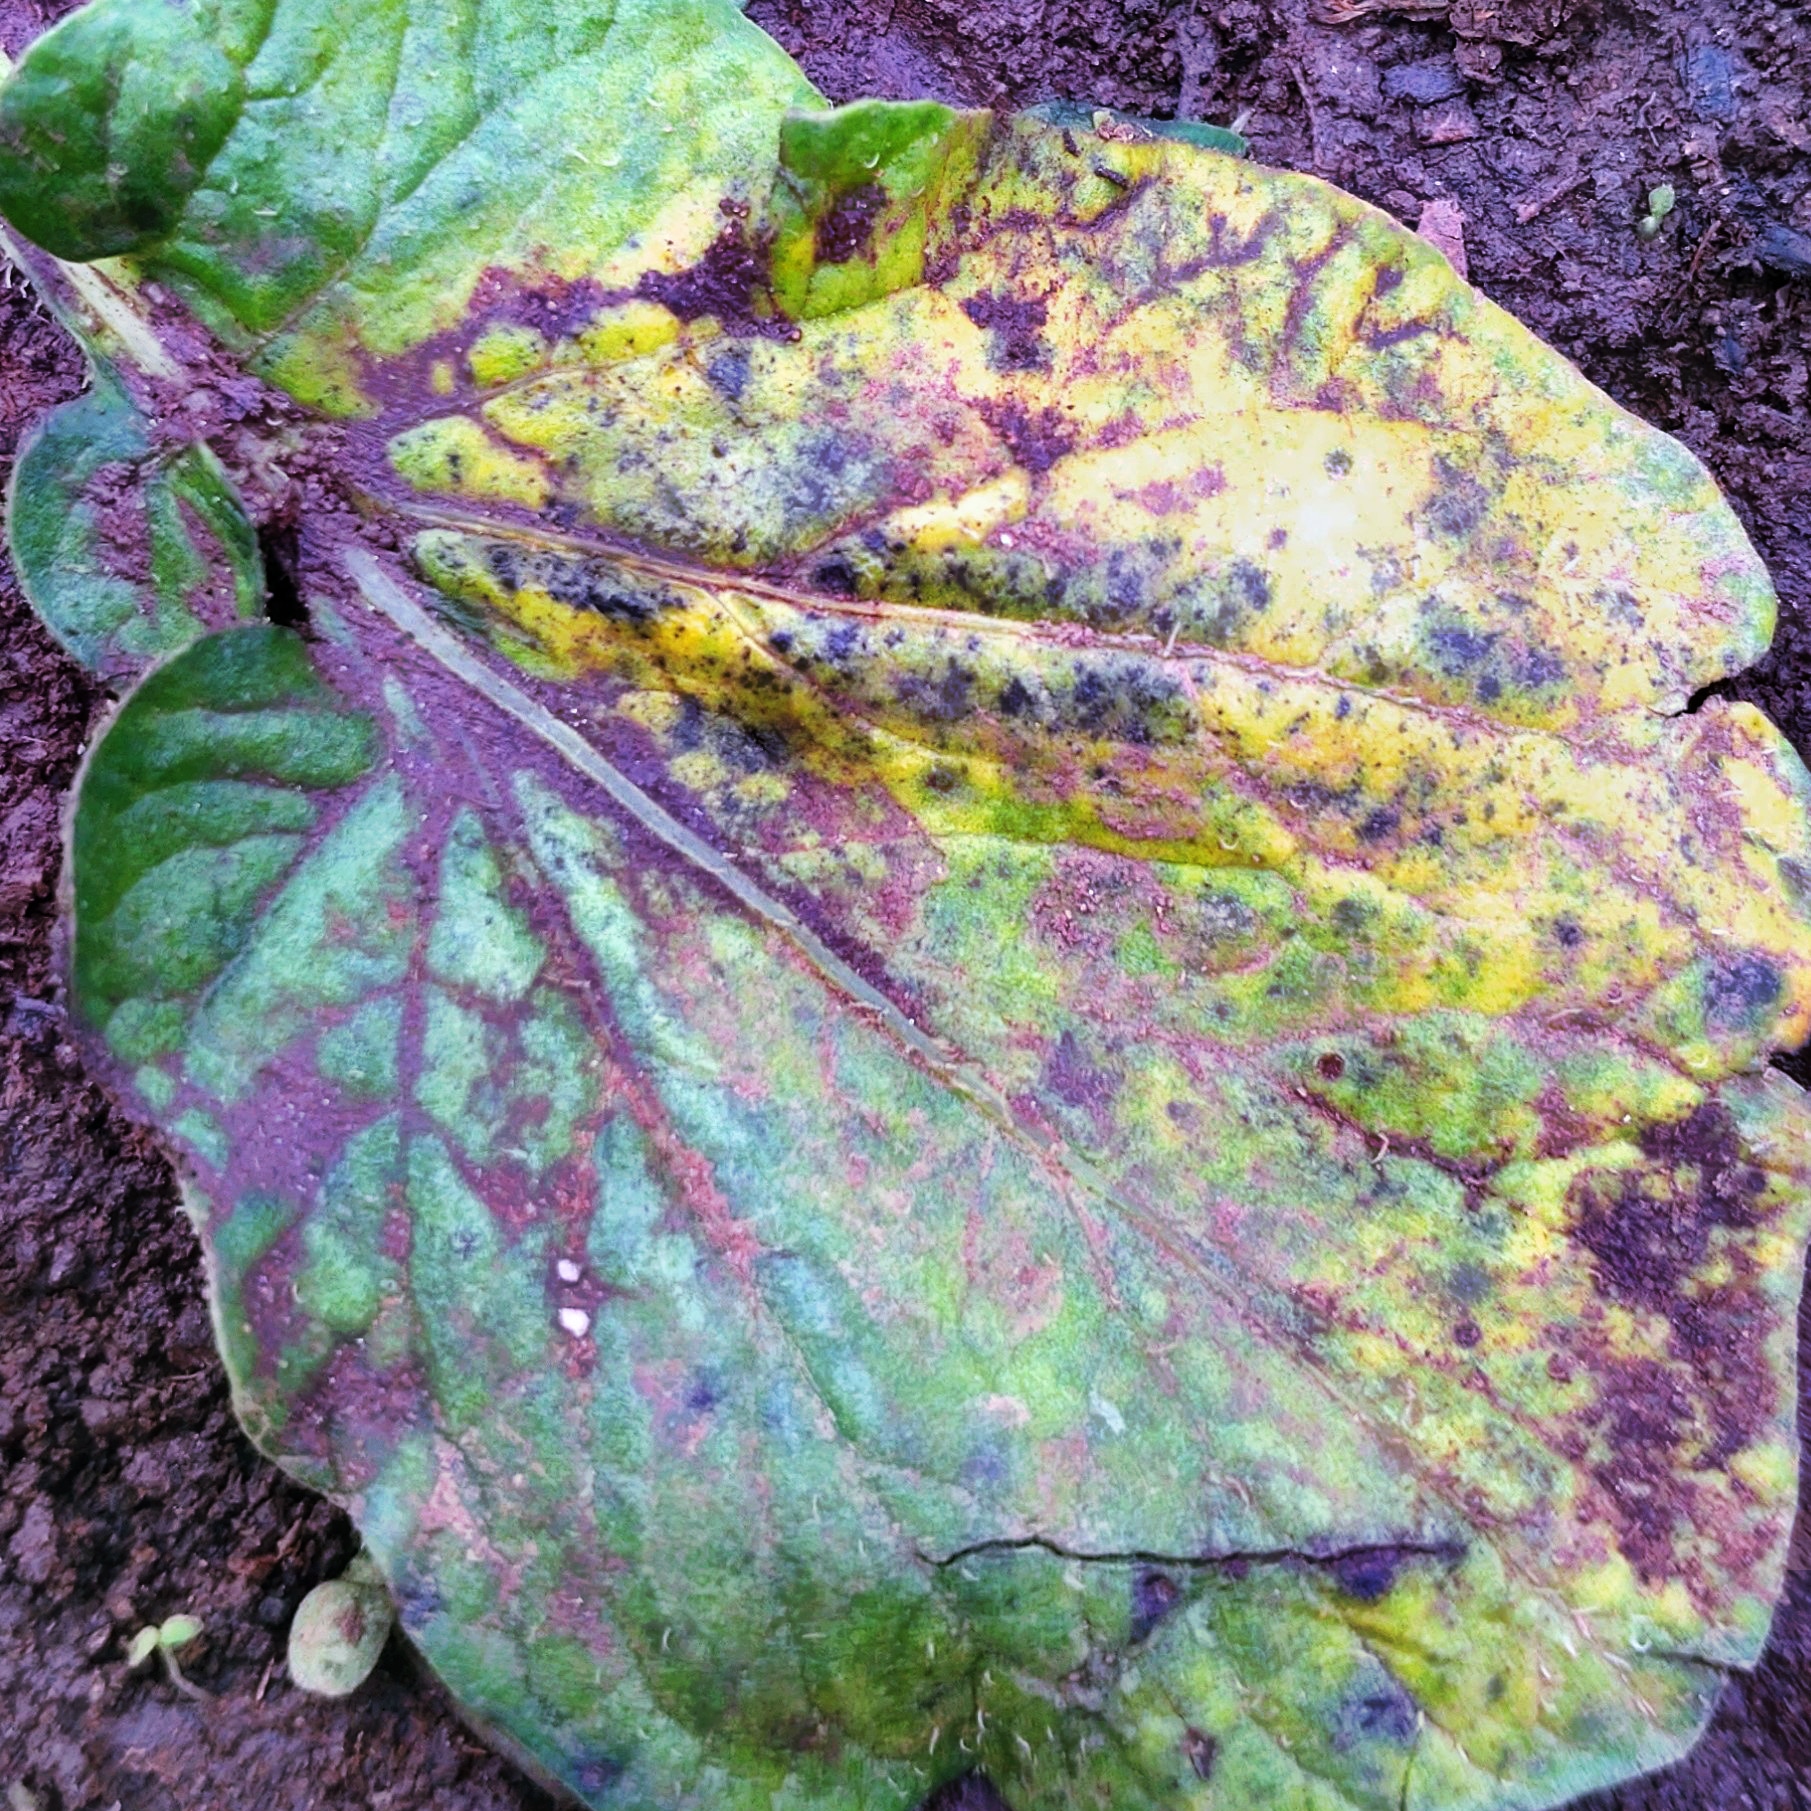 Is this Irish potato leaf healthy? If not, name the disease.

late blight
